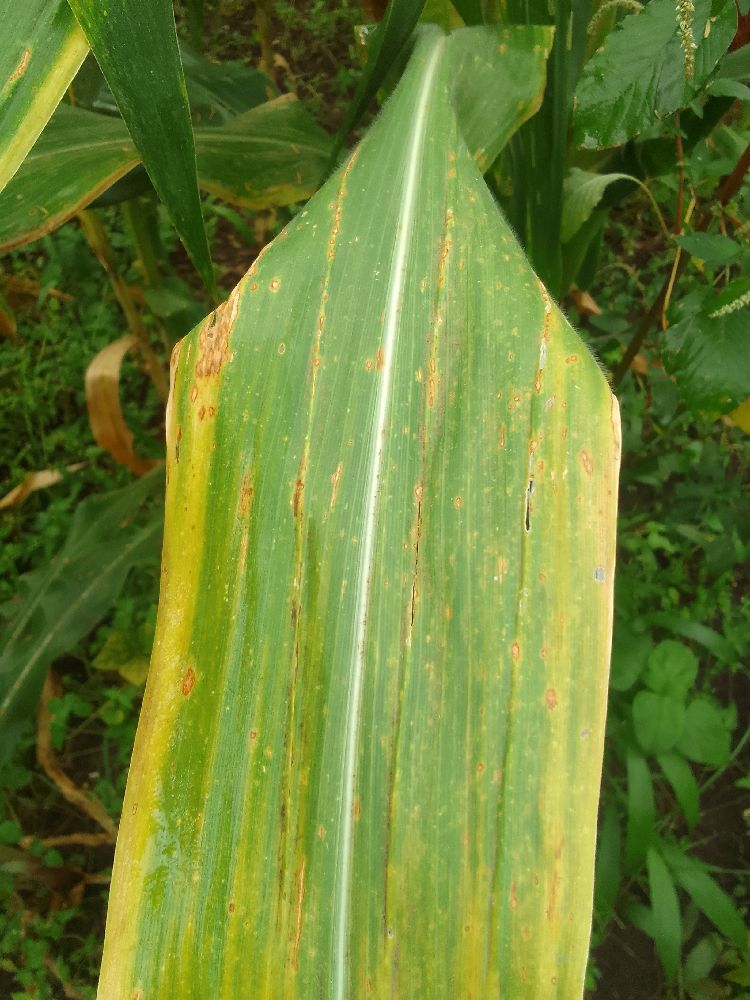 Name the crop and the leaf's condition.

maize, maize lethal necrosis
